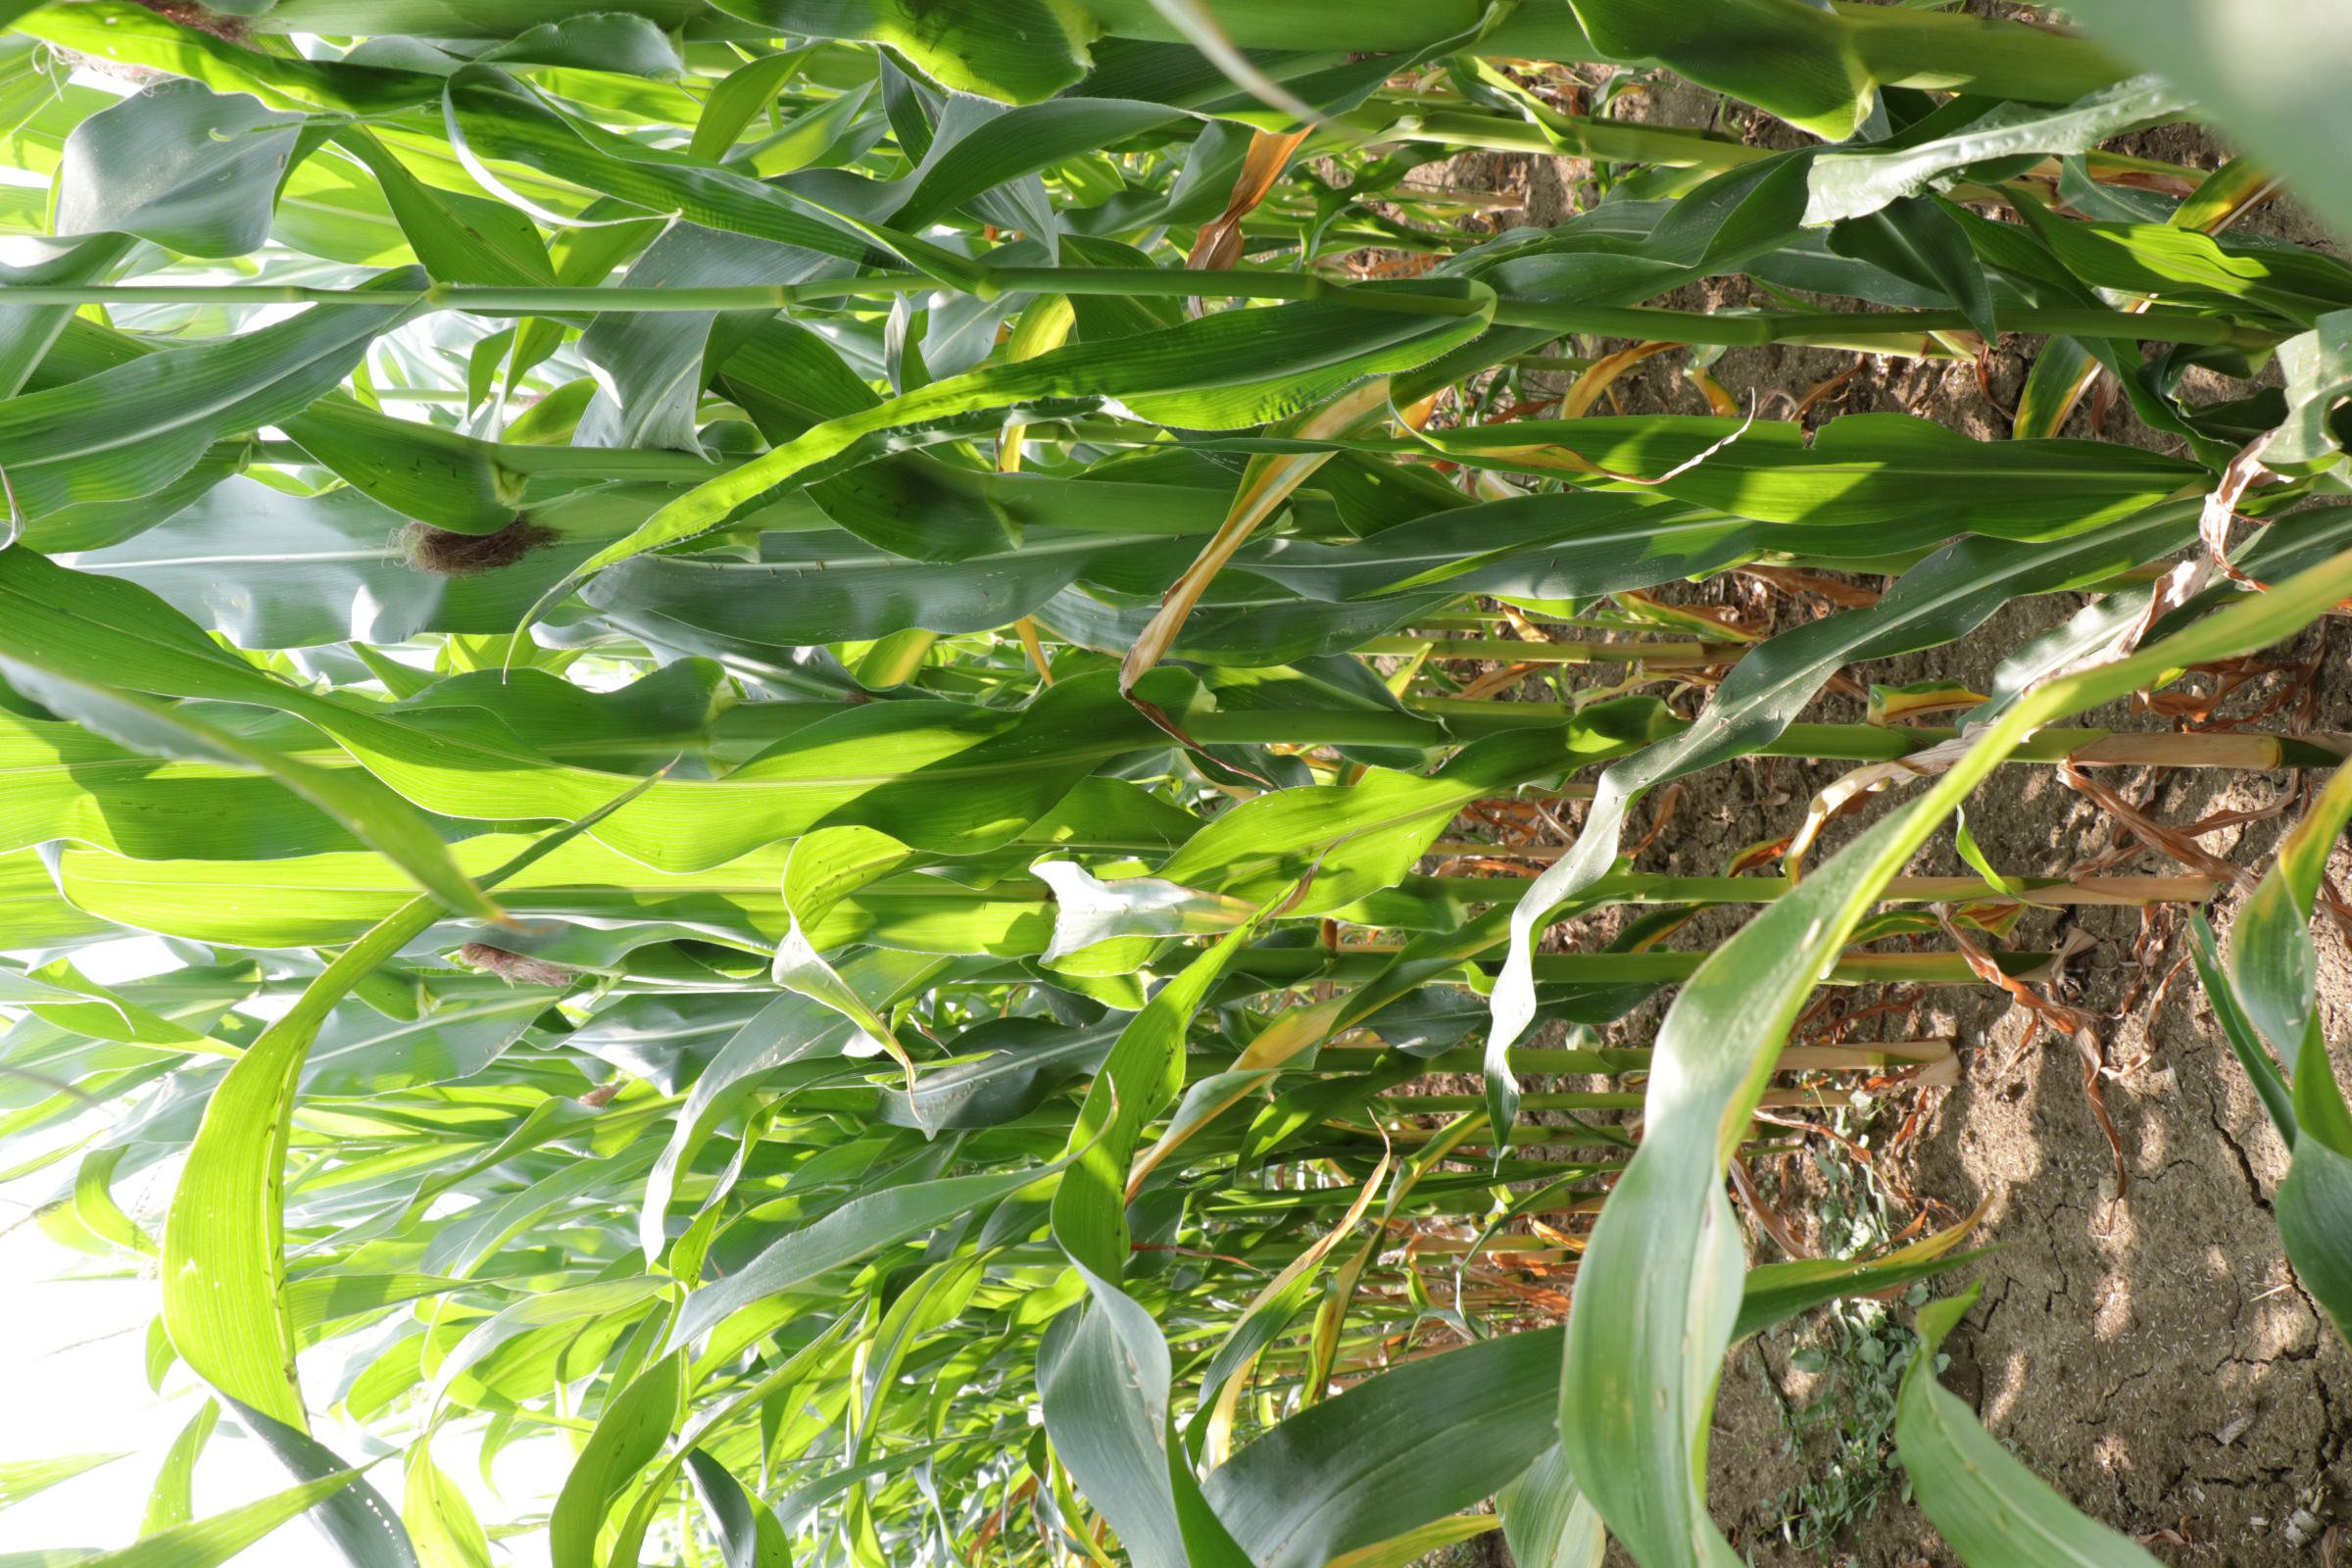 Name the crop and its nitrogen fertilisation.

maize, reduced nitrogen fertilisation
